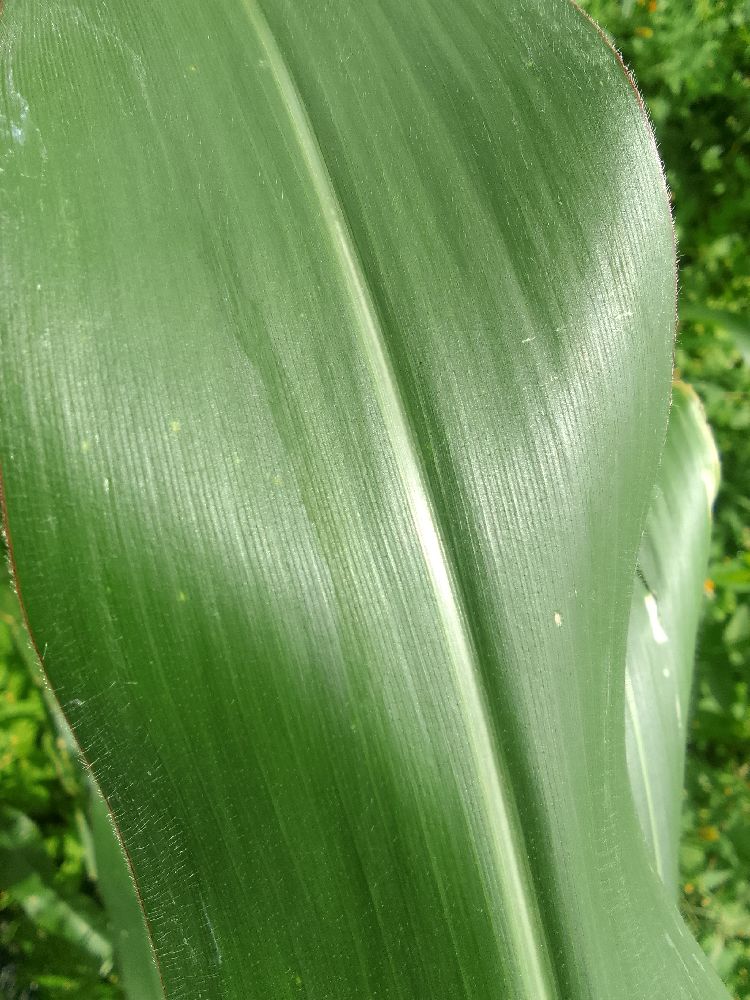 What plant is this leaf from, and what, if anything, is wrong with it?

maize, healthy
